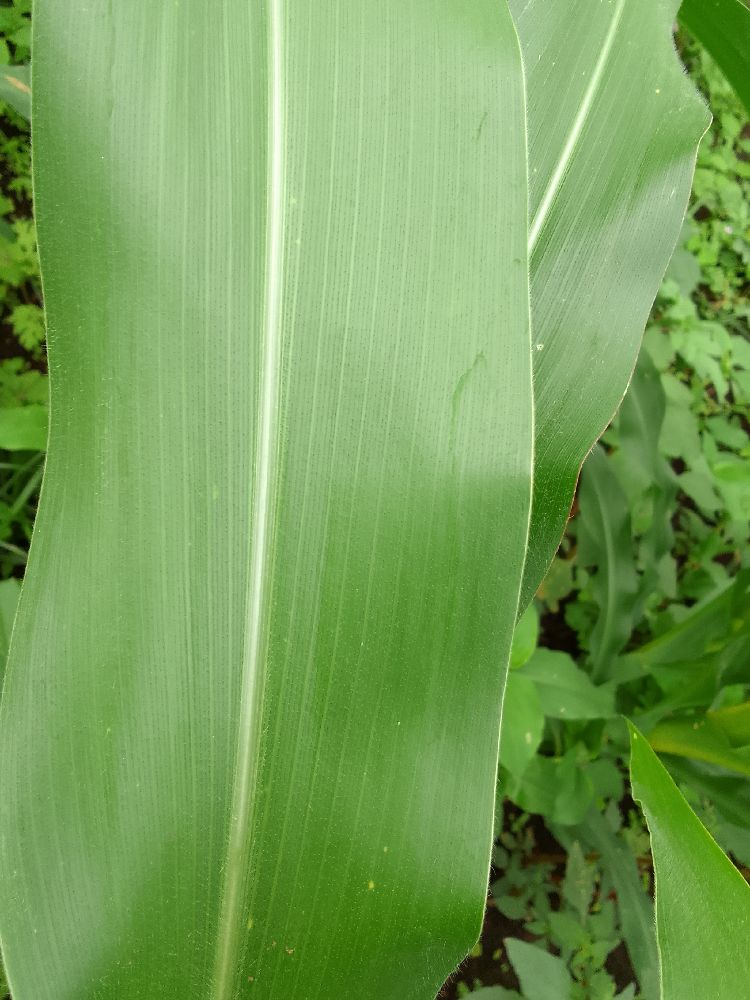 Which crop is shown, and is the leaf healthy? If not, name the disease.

maize, healthy
